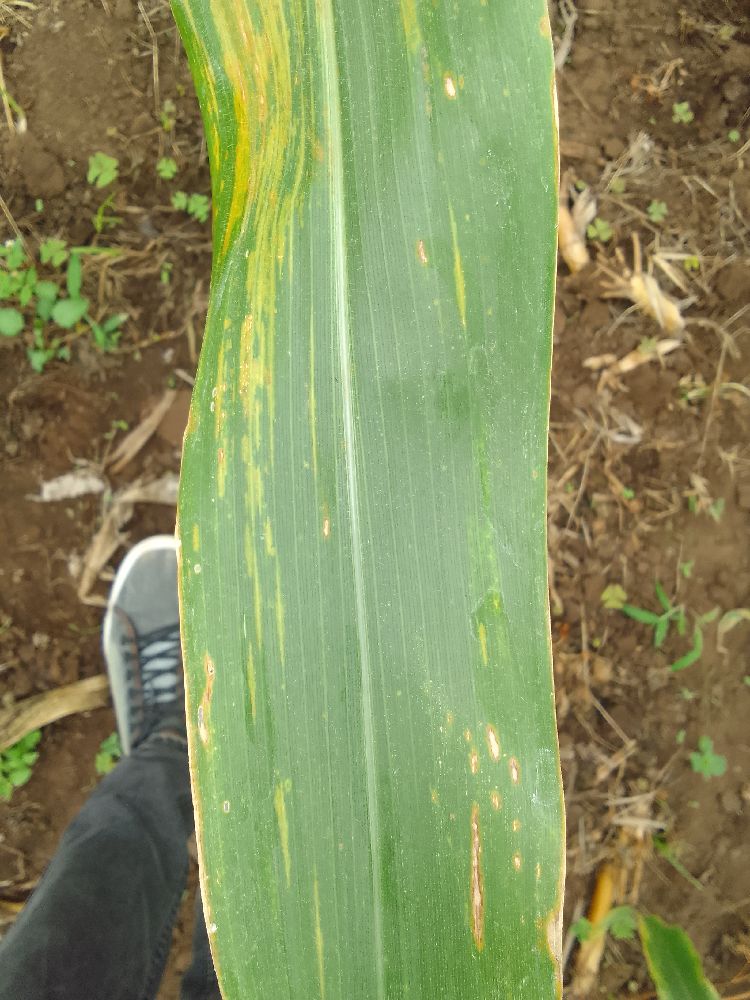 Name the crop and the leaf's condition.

maize, maize lethal necrosis
